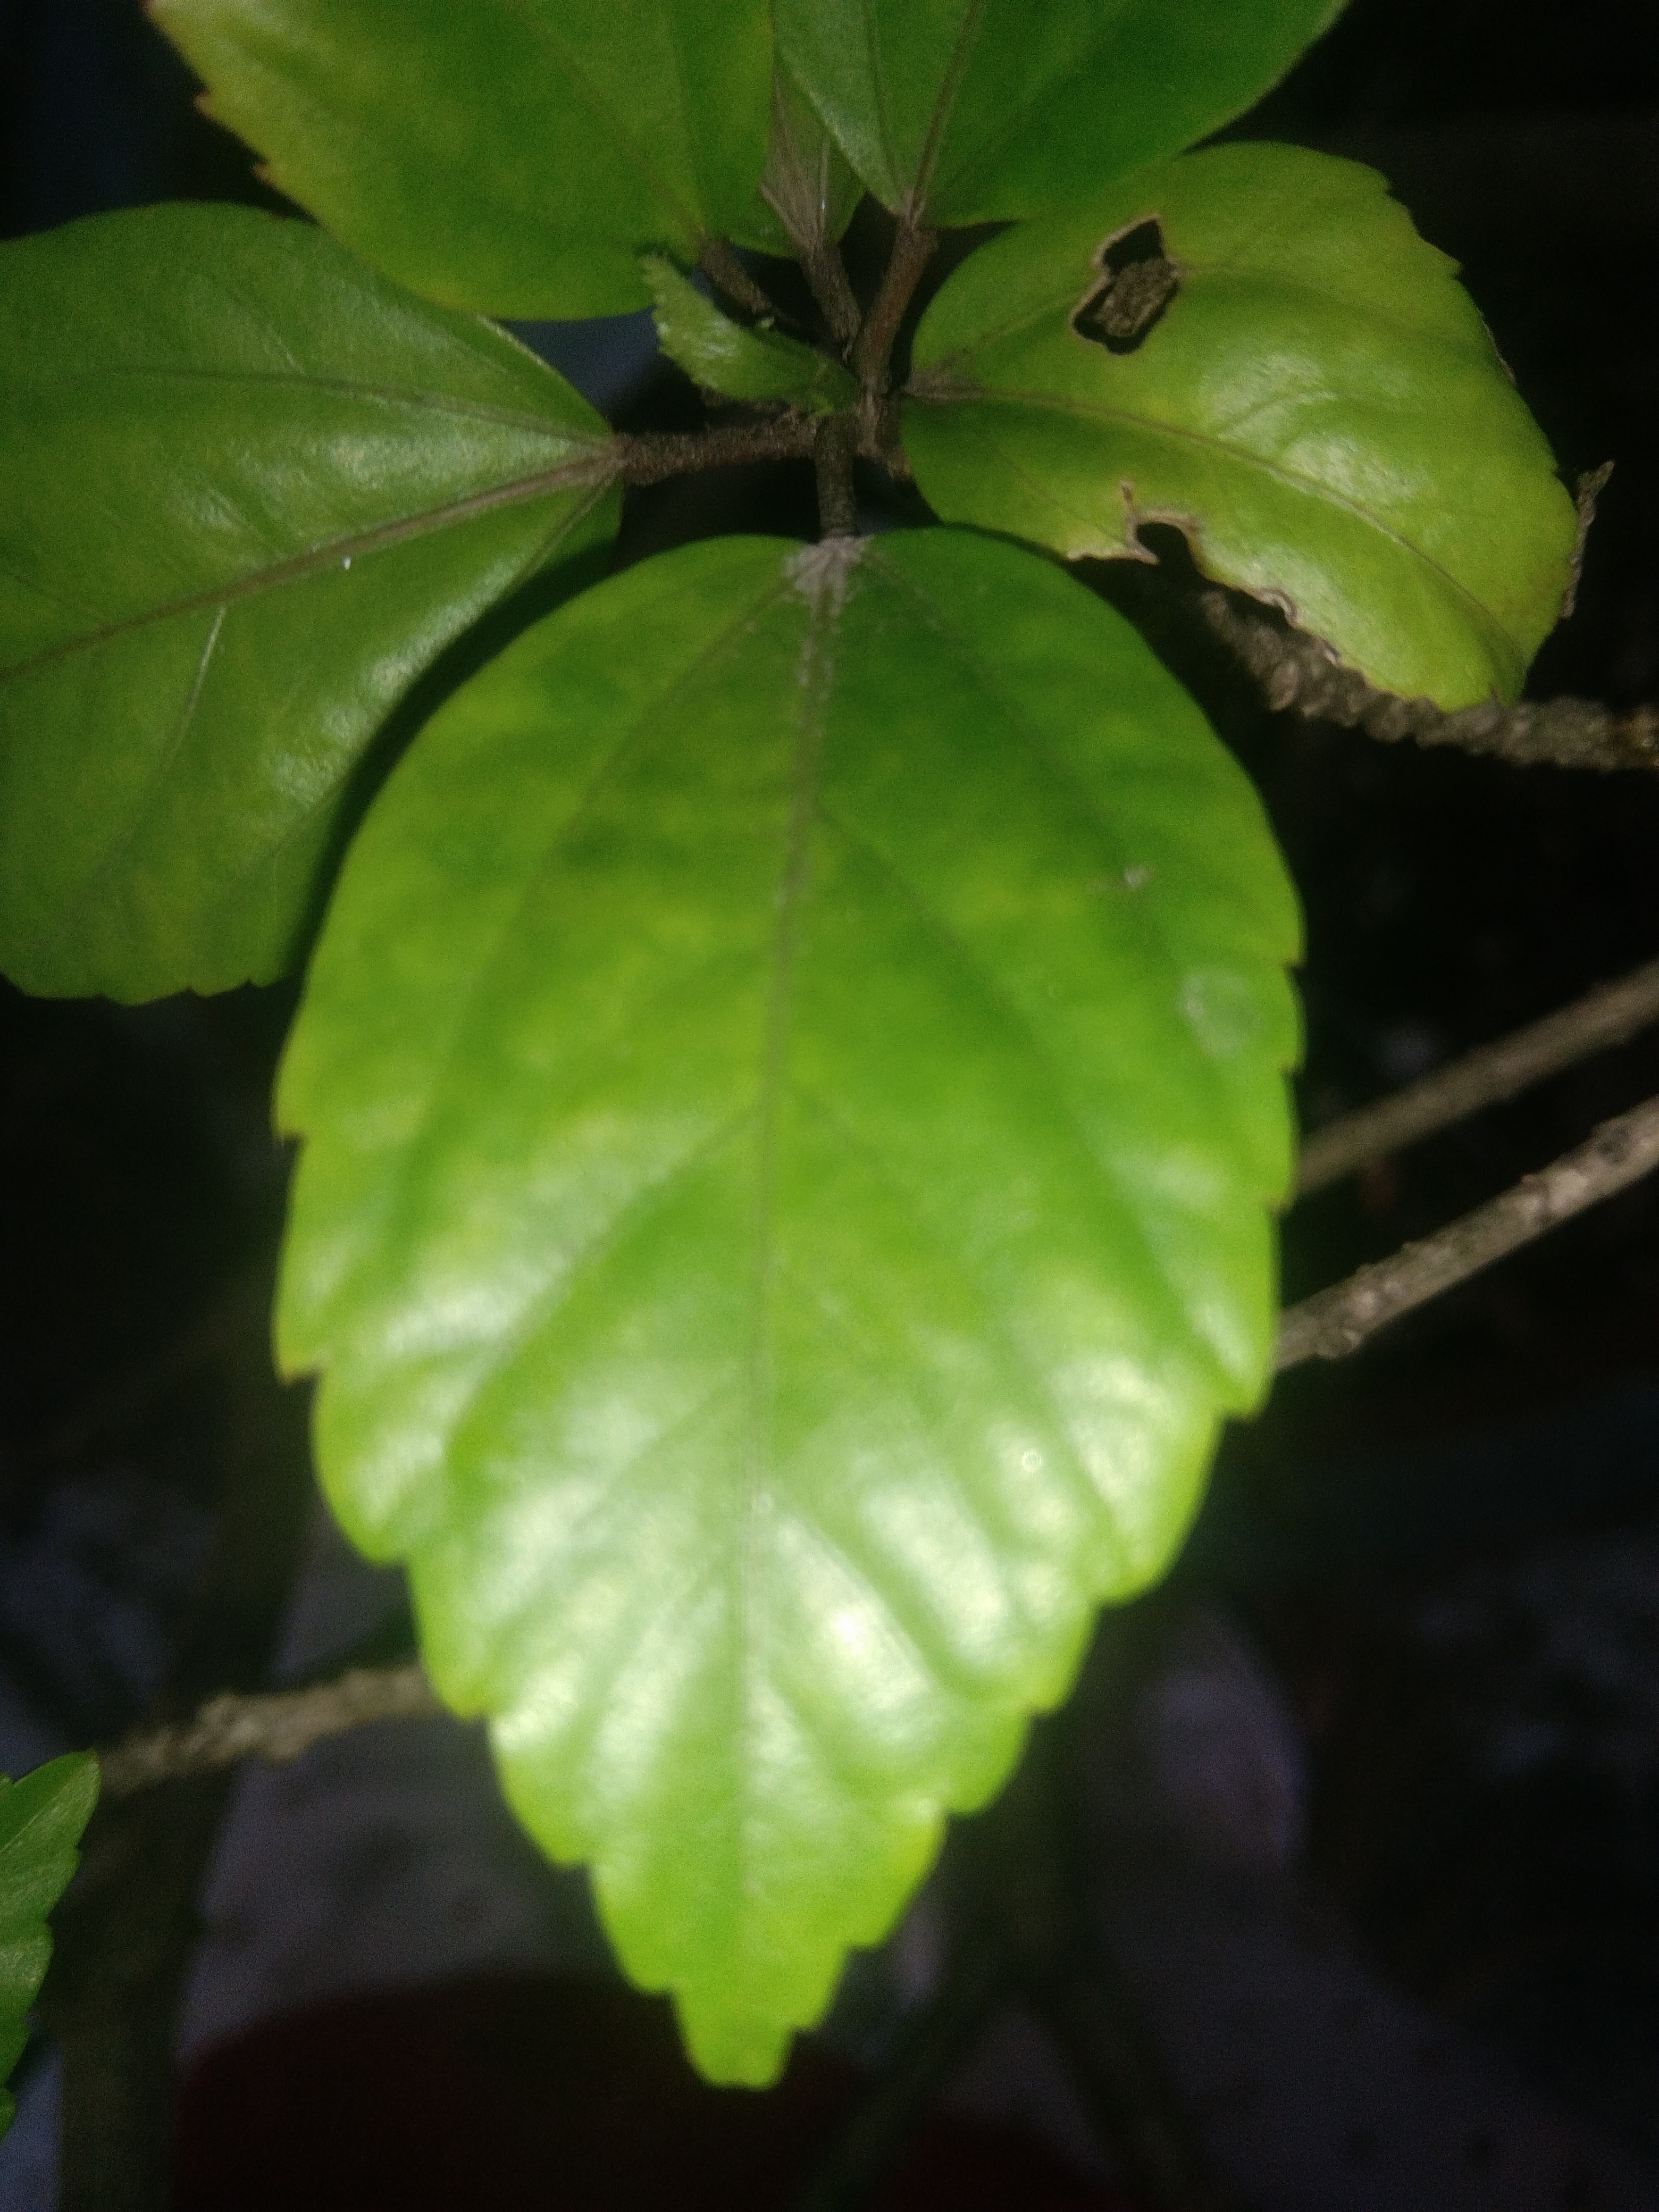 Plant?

hibiscus
